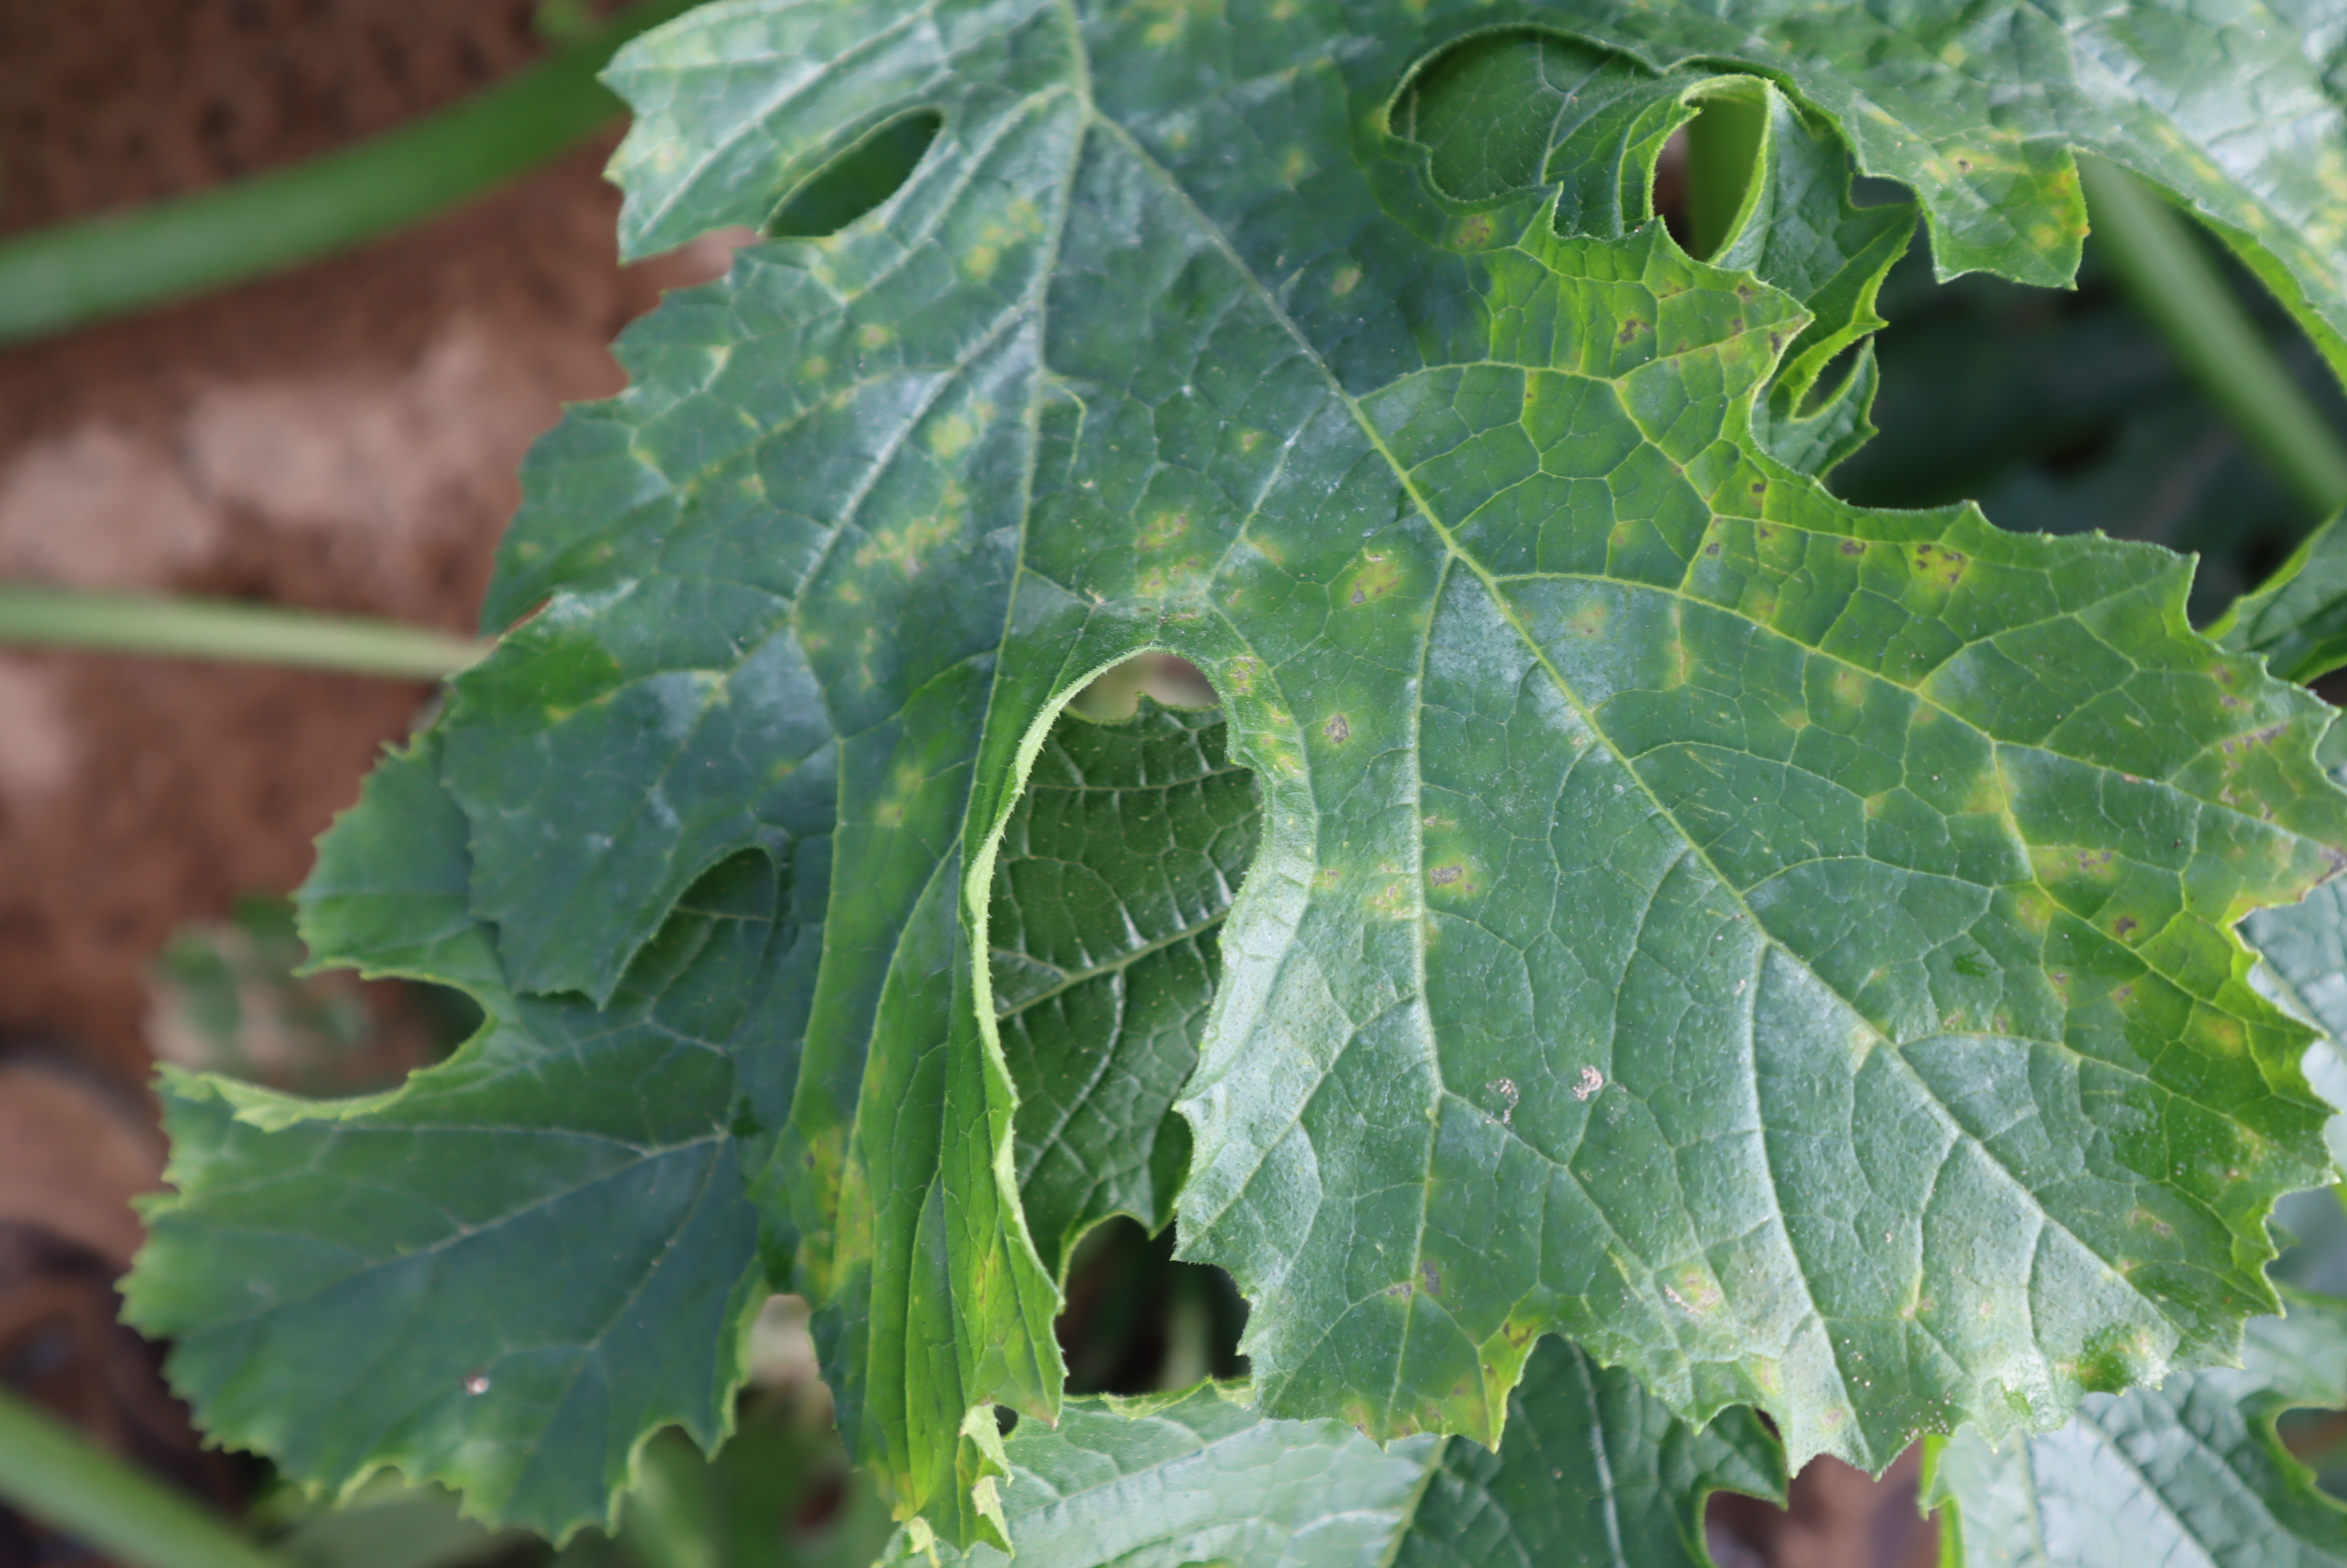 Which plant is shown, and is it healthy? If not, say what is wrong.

zucchini, downy mildew
